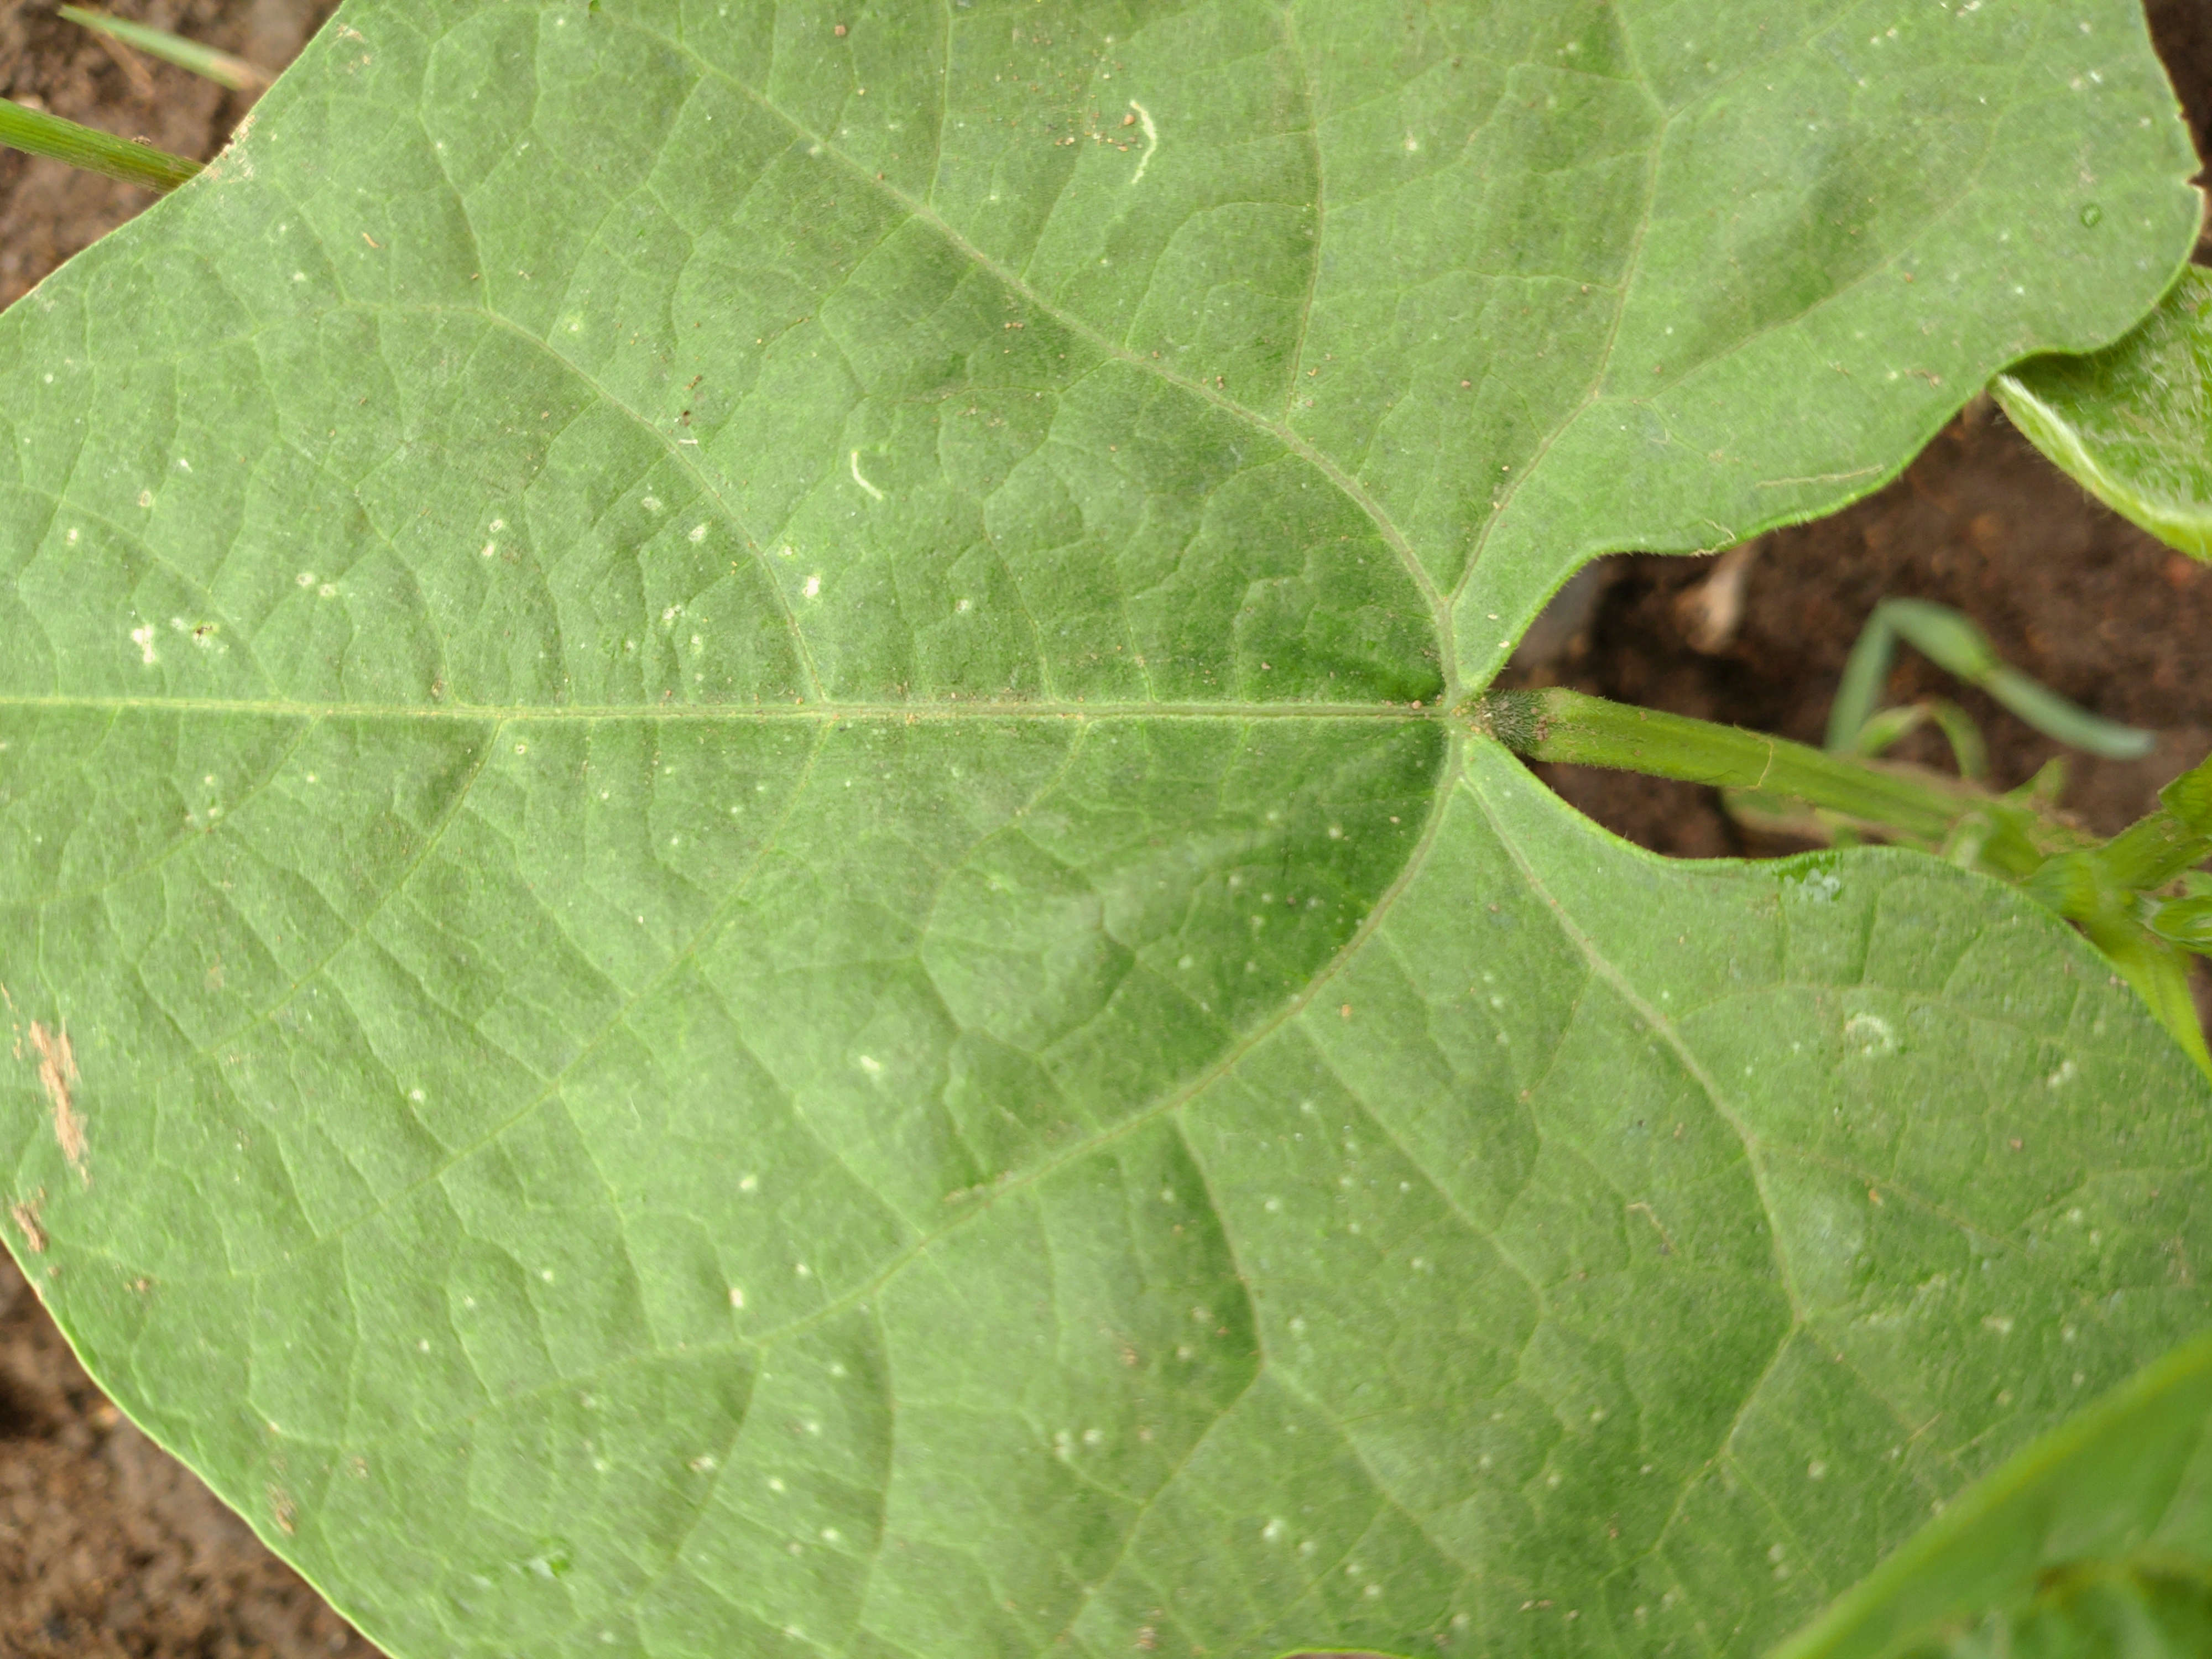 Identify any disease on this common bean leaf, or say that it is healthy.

healthy
